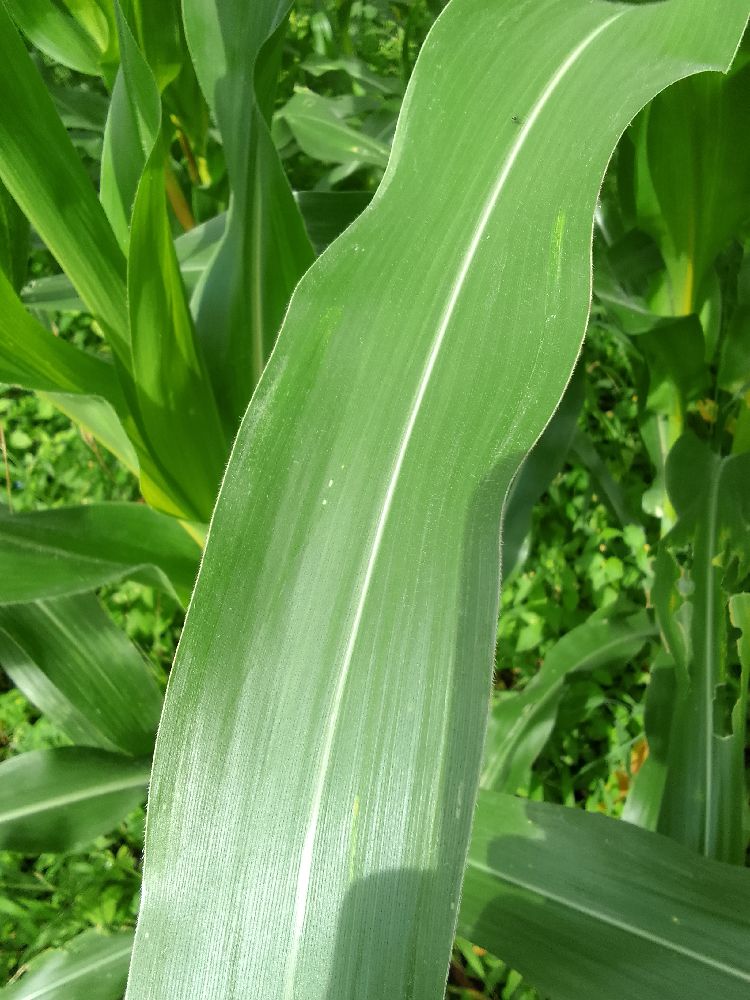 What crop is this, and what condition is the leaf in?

maize, healthy
